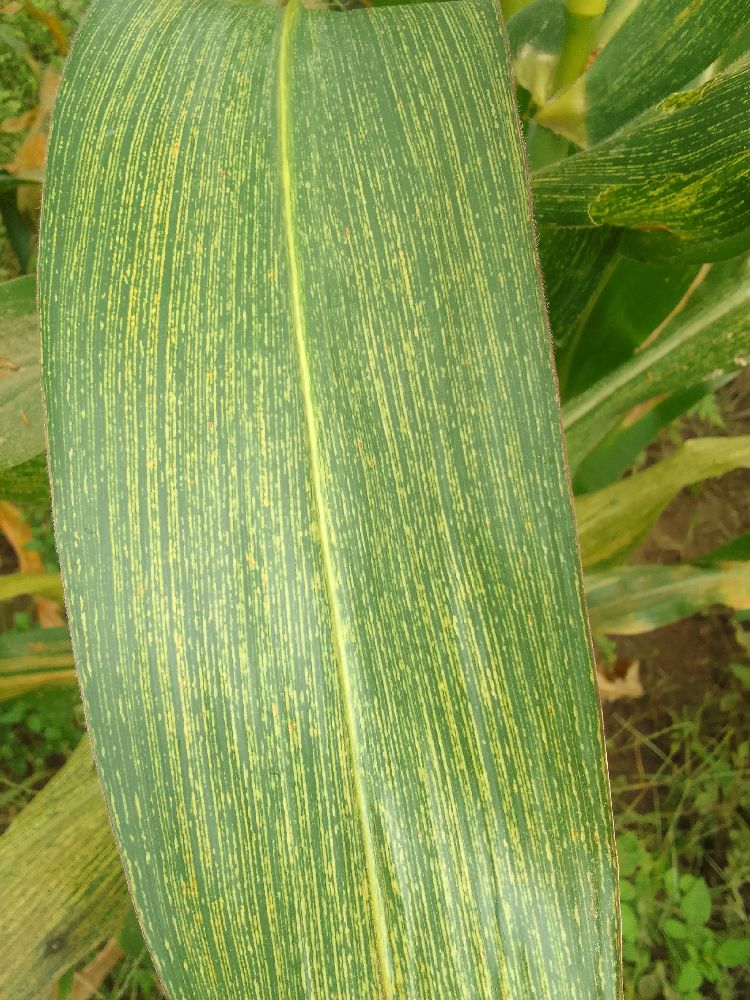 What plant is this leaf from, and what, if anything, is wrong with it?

maize, maize streak virus
